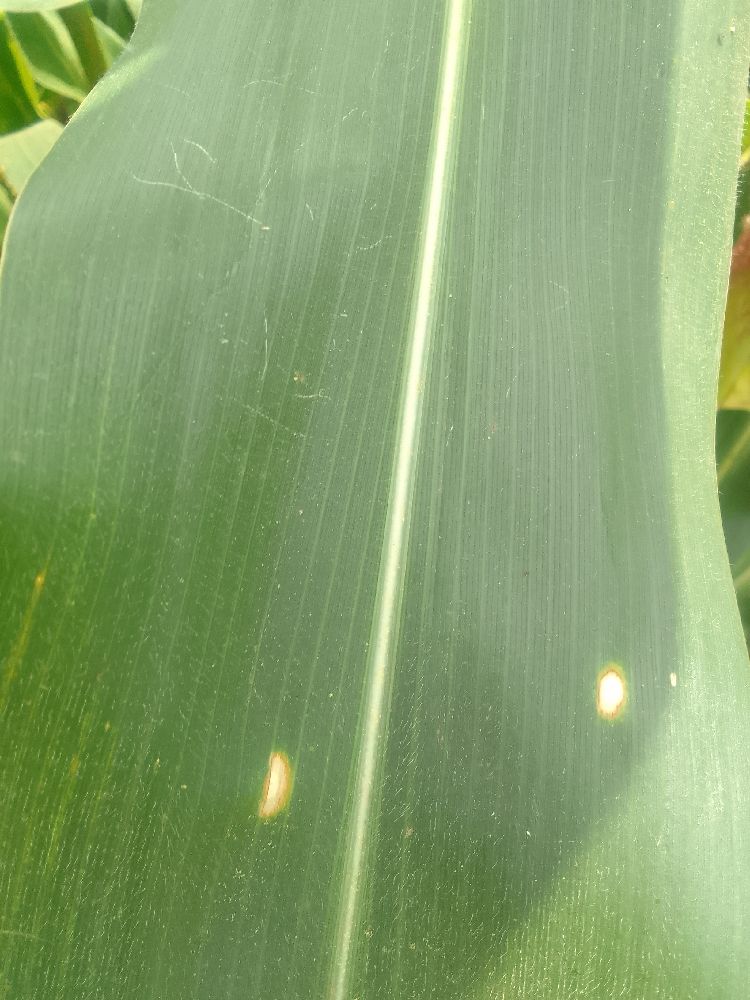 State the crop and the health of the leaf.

maize, healthy
